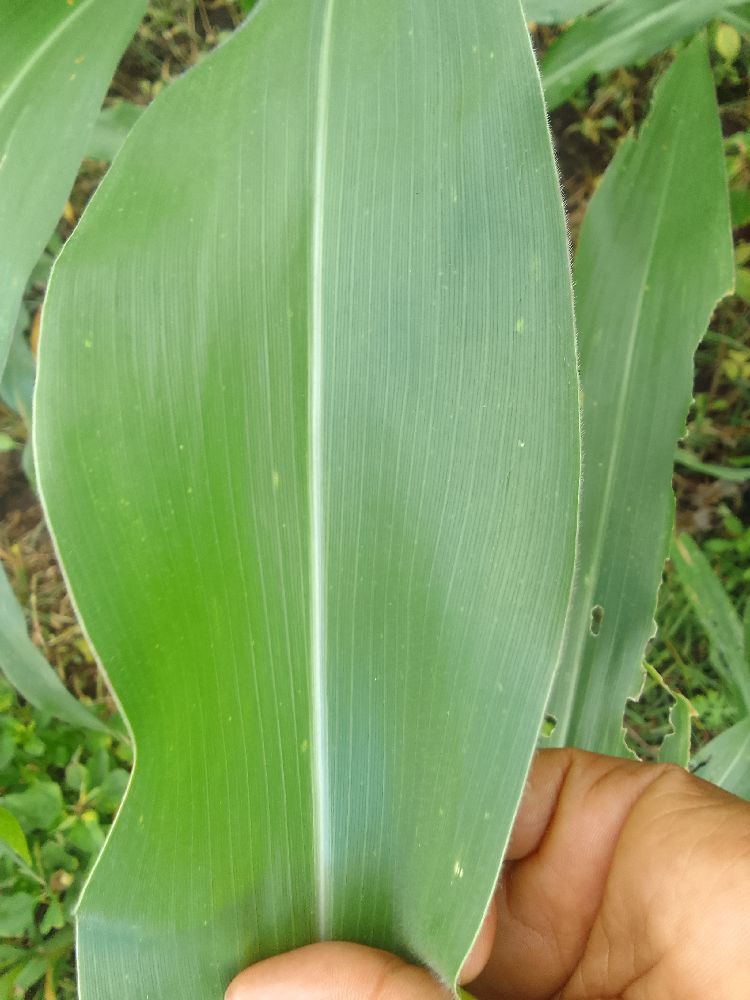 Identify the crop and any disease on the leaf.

maize, healthy
